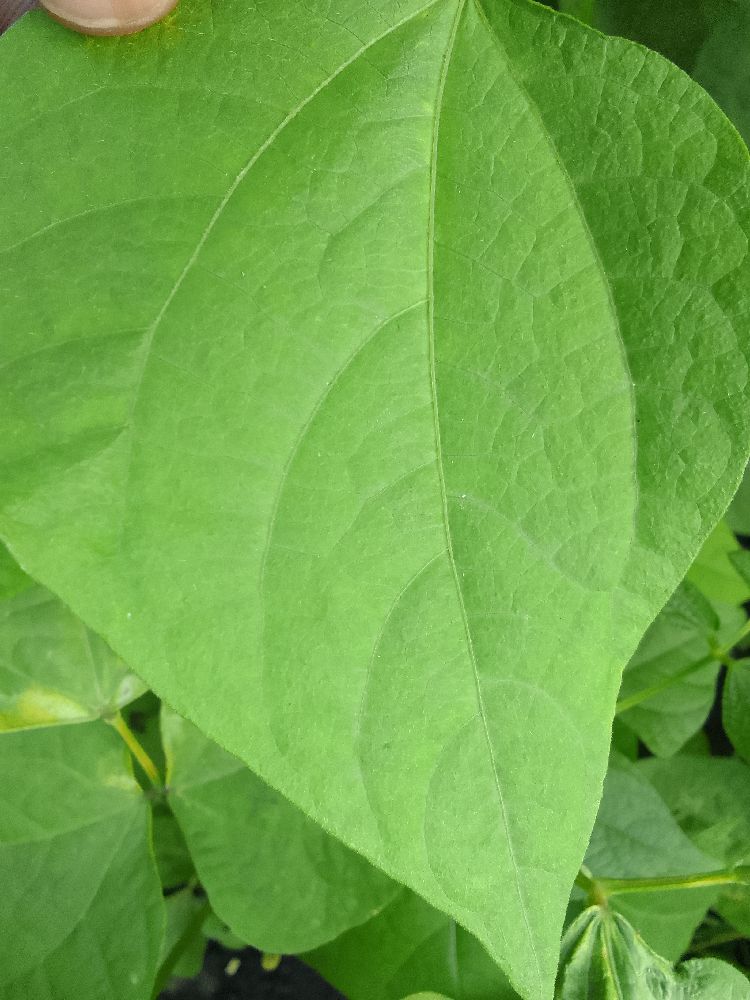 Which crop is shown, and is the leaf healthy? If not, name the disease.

common bean, healthy
